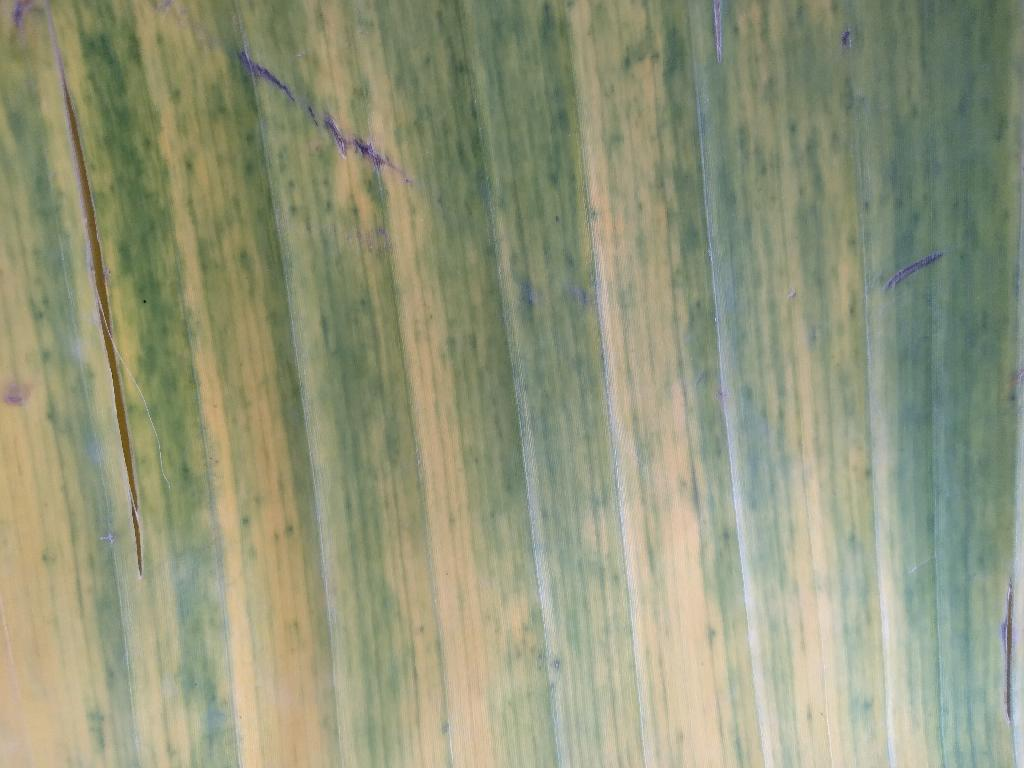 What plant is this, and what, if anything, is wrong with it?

banana, fusarium wilt race 1
